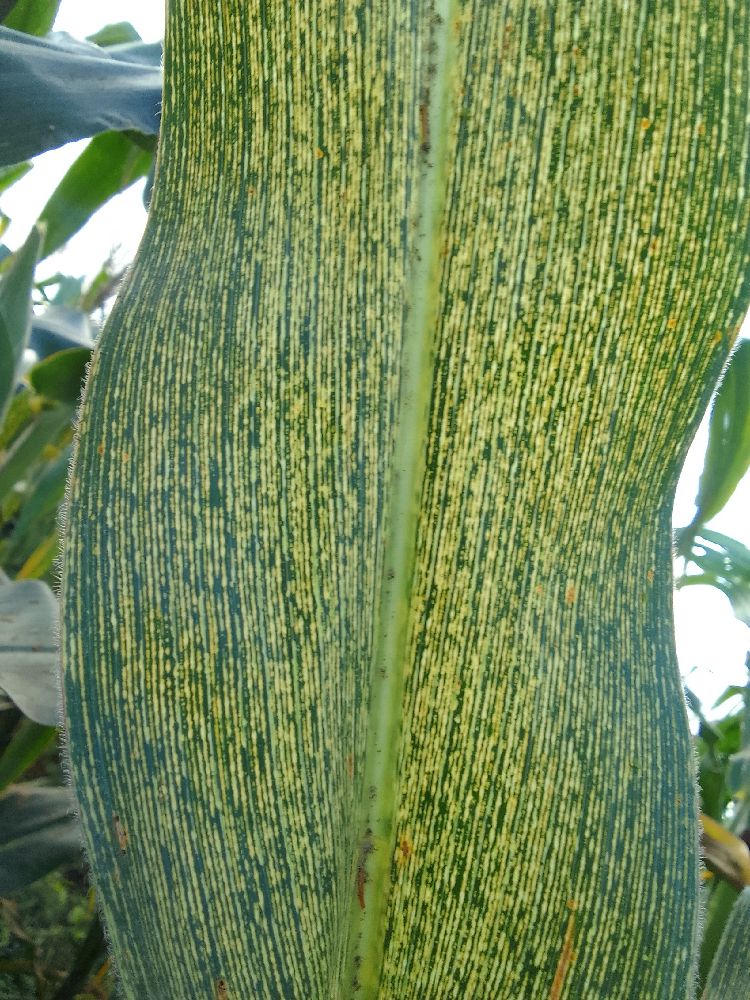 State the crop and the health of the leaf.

maize, maize streak virus
